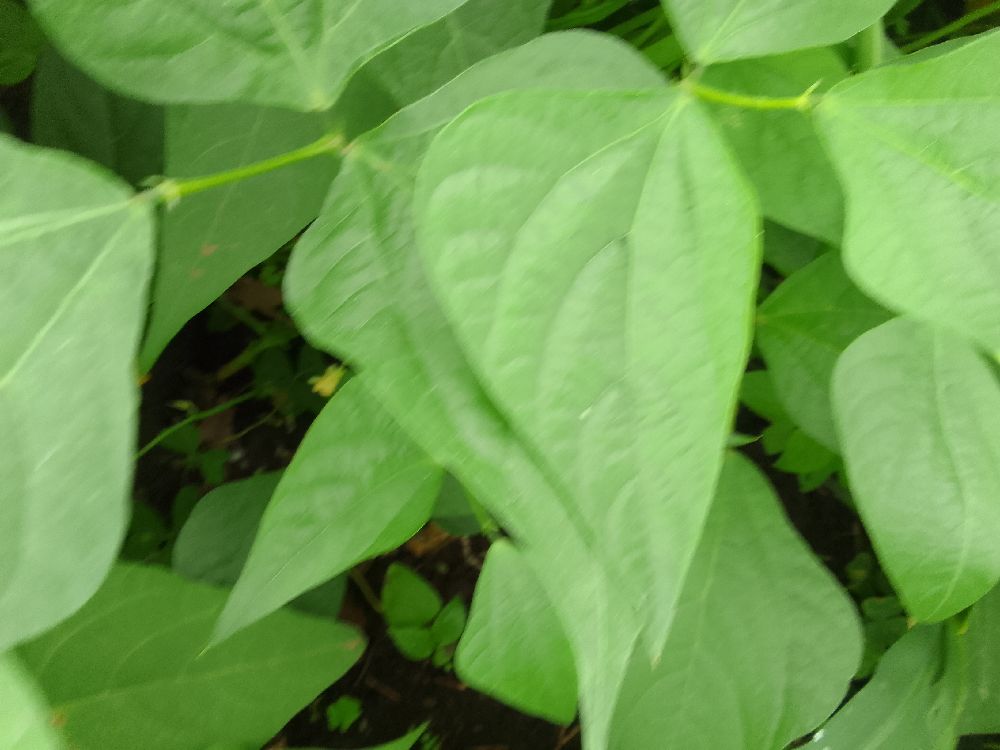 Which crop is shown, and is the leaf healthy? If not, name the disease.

common bean, healthy
